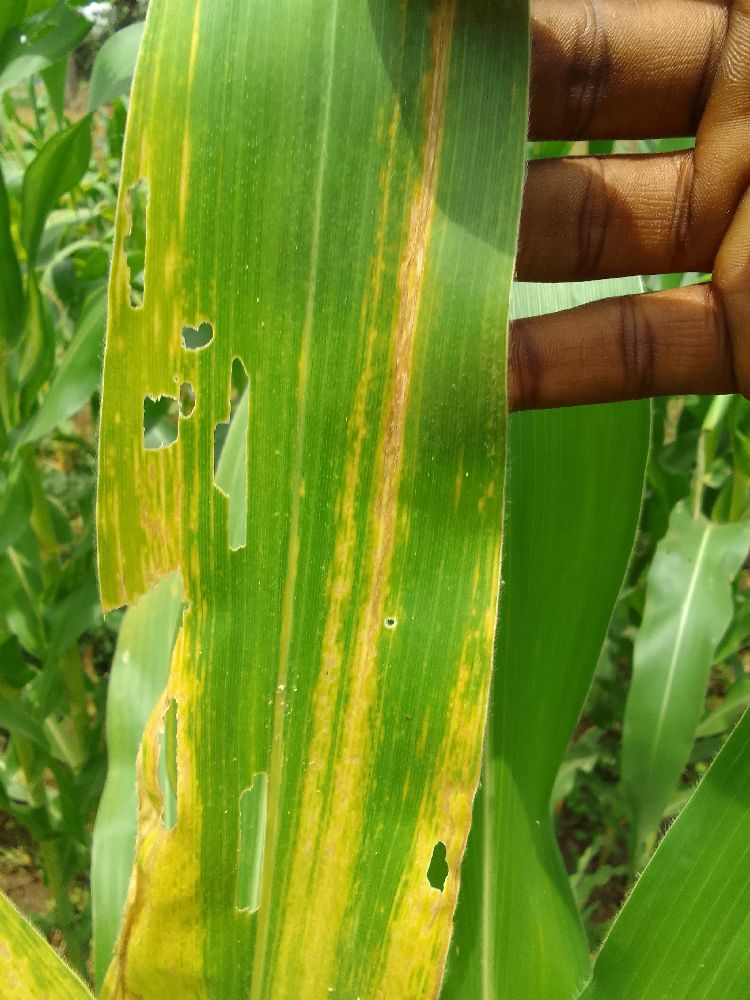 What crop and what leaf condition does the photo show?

maize, maize lethal necrosis
